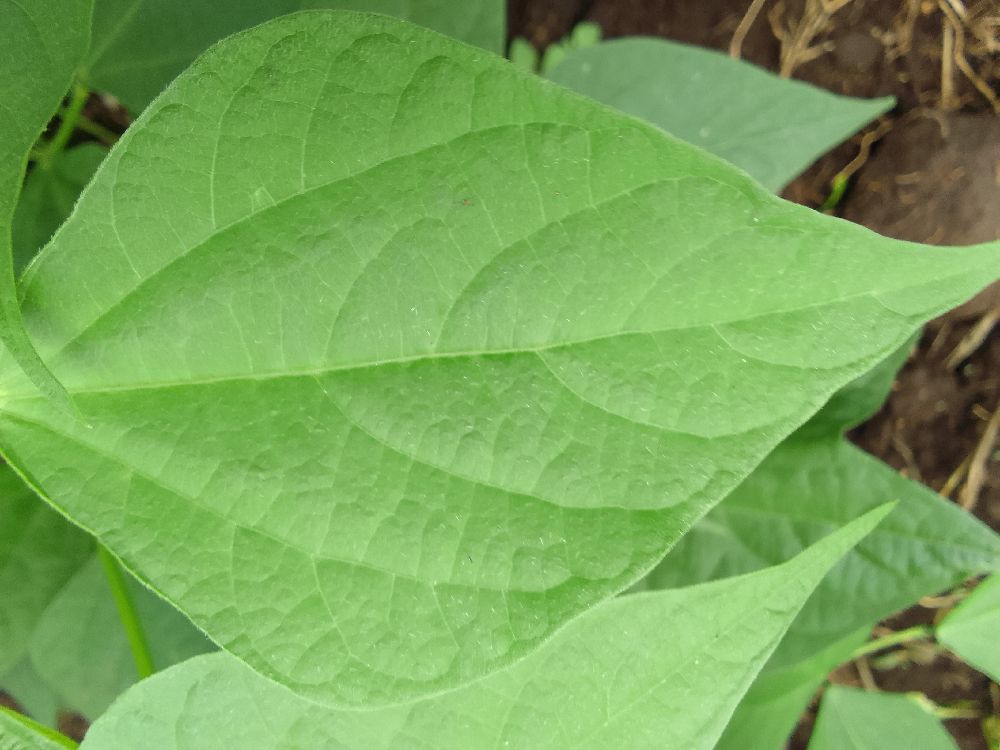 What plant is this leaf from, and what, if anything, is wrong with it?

common bean, healthy
